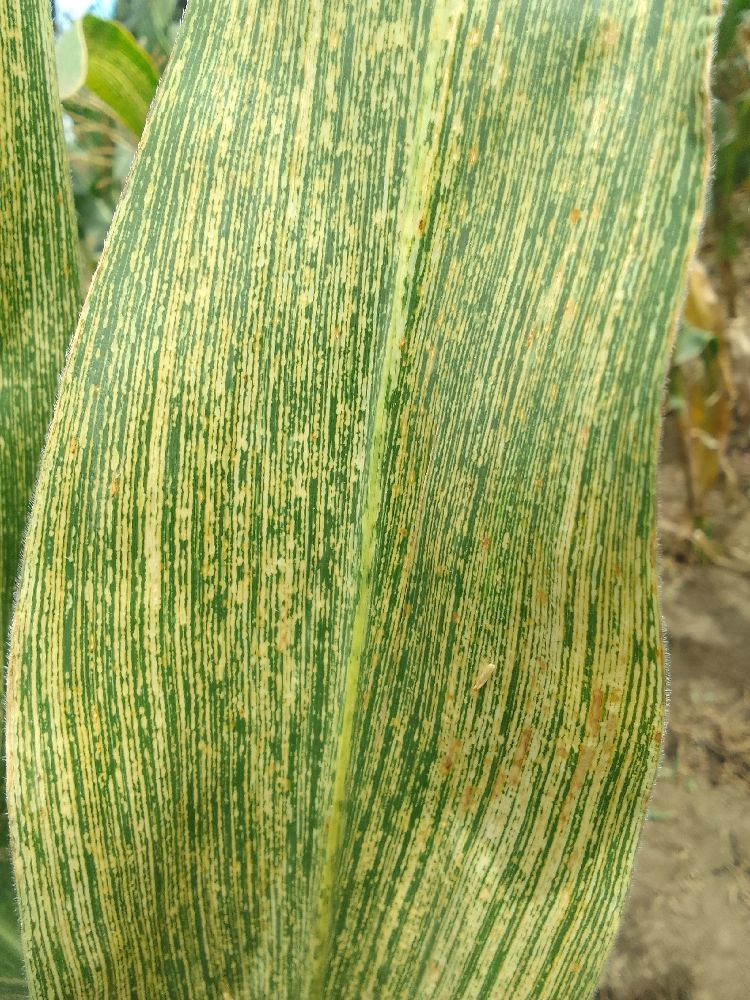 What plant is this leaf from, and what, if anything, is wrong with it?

maize, maize streak virus
